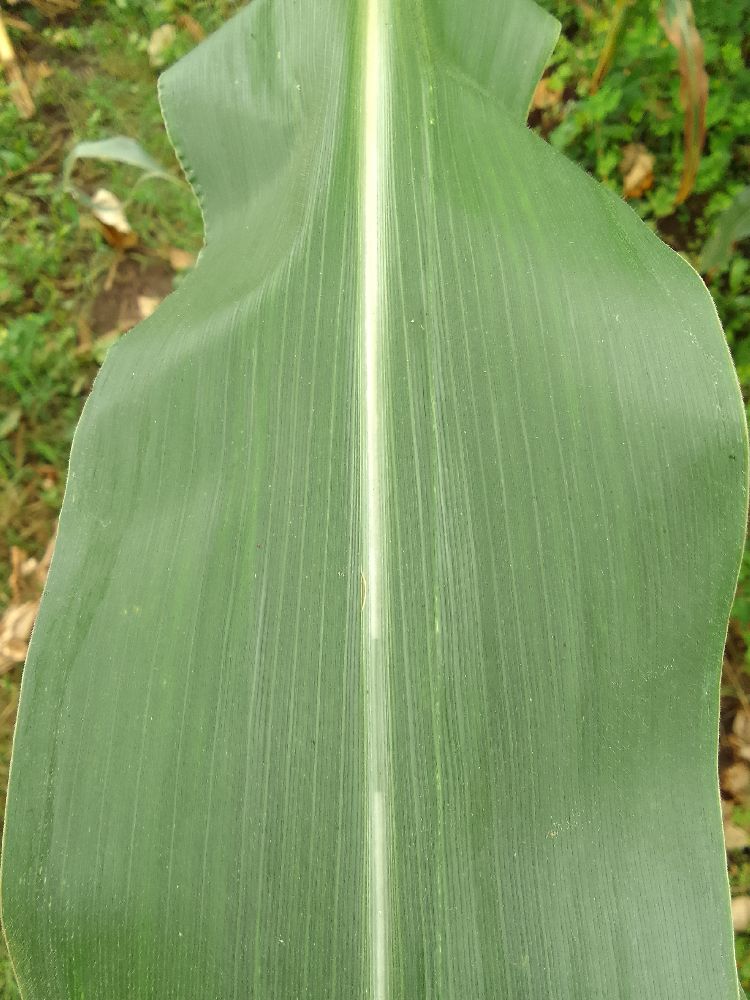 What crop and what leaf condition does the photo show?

maize, healthy
